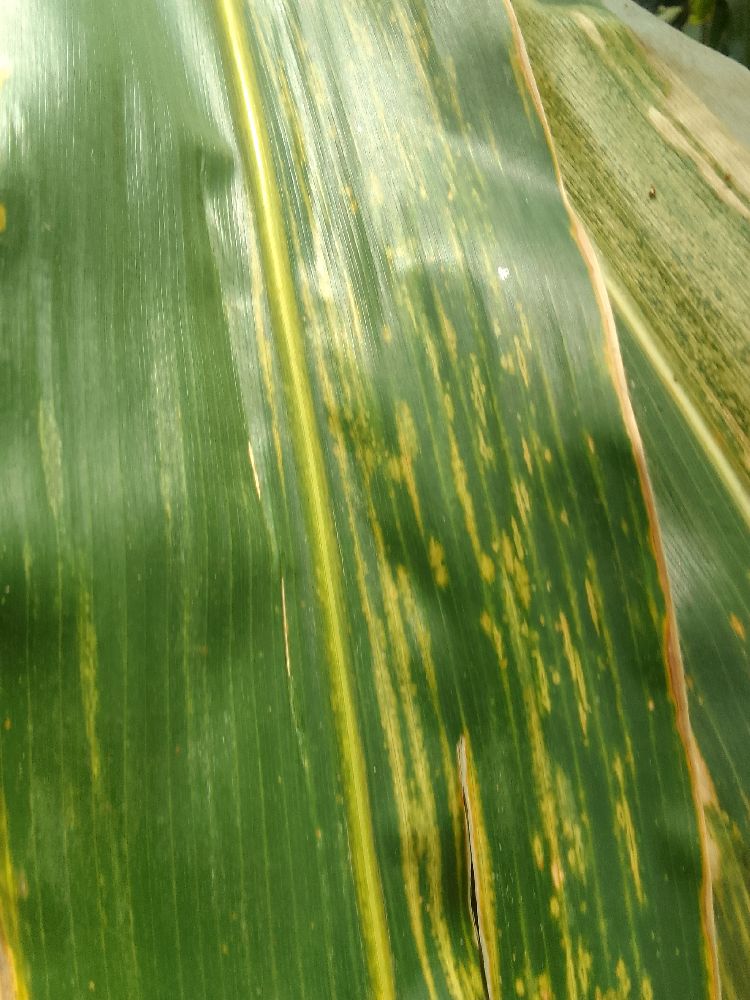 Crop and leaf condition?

maize, maize lethal necrosis
